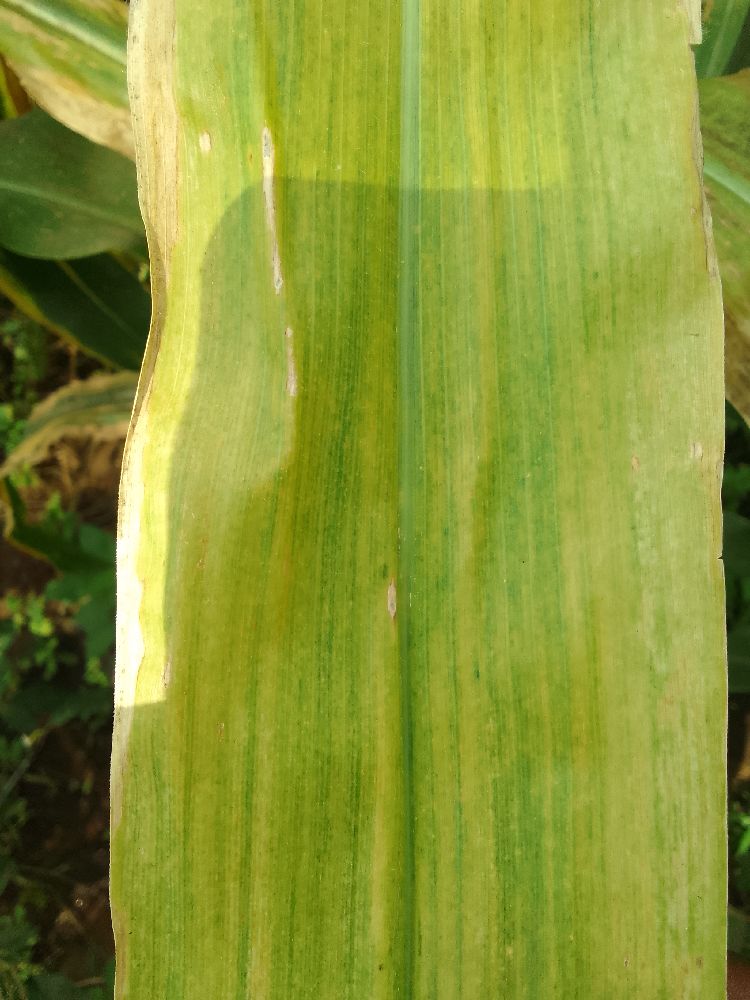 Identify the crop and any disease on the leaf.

maize, maize lethal necrosis
